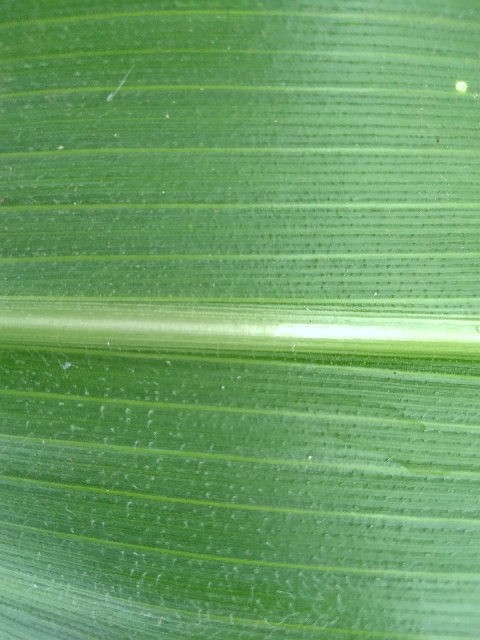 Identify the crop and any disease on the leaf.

maize, healthy
